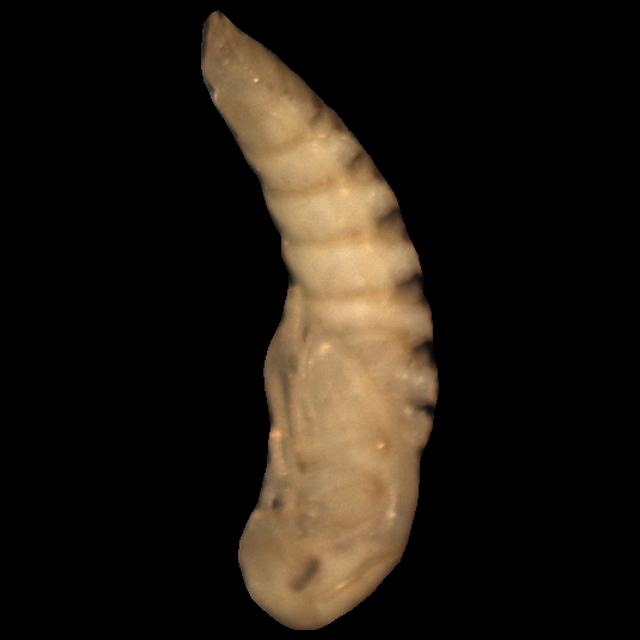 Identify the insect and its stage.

mealworm pupa
